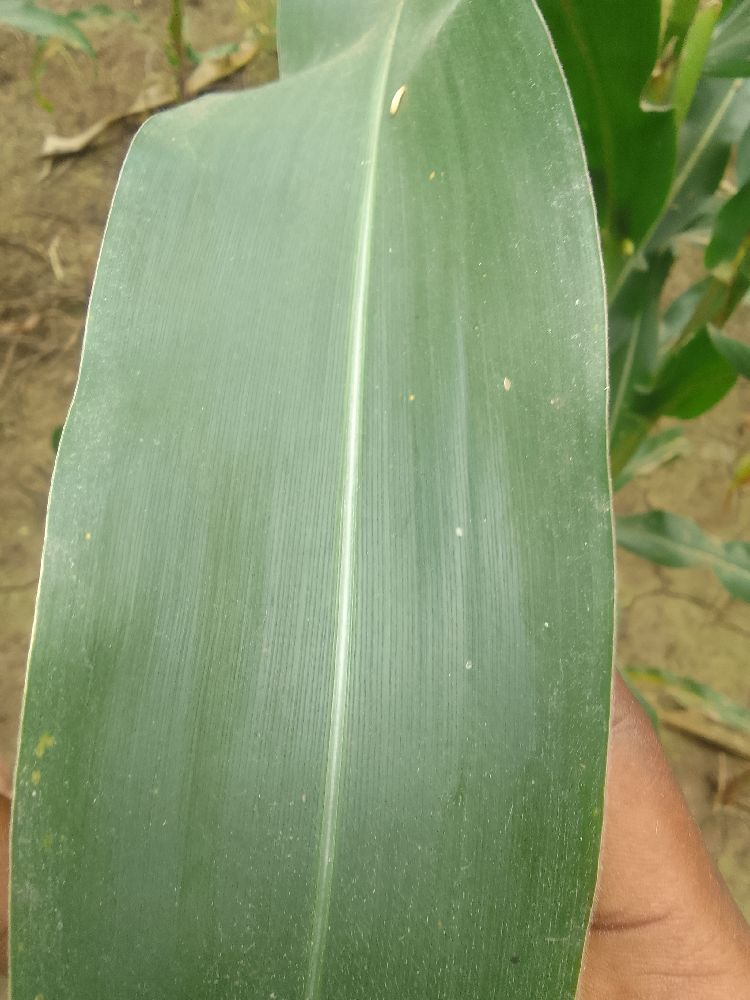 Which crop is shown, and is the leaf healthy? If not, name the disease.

maize, healthy
